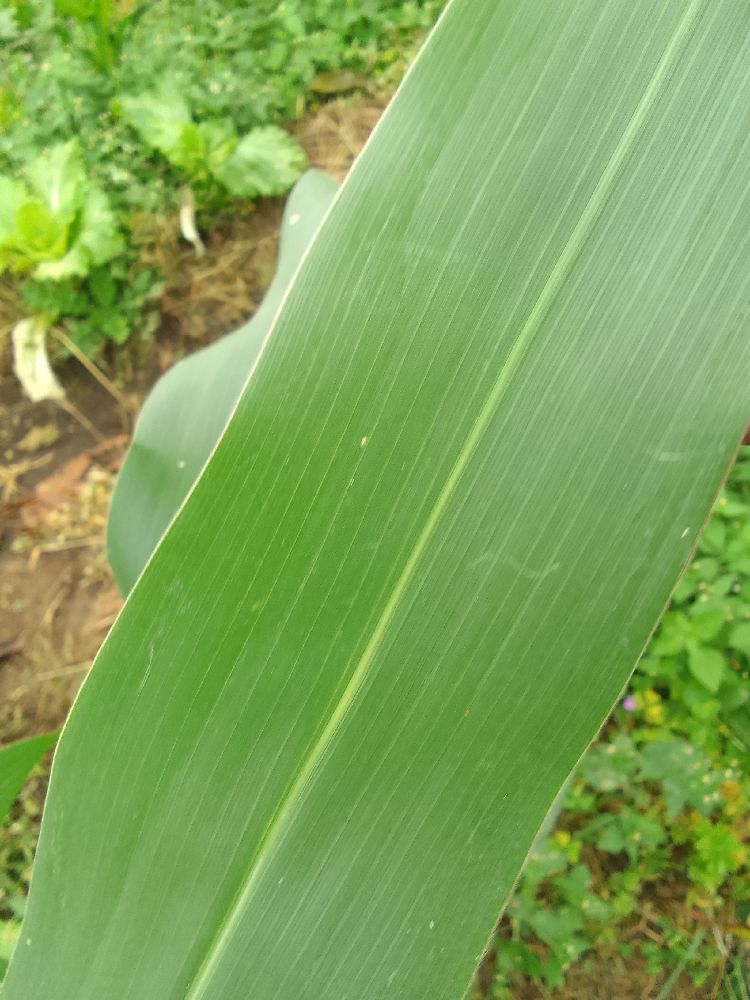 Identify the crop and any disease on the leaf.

maize, healthy
